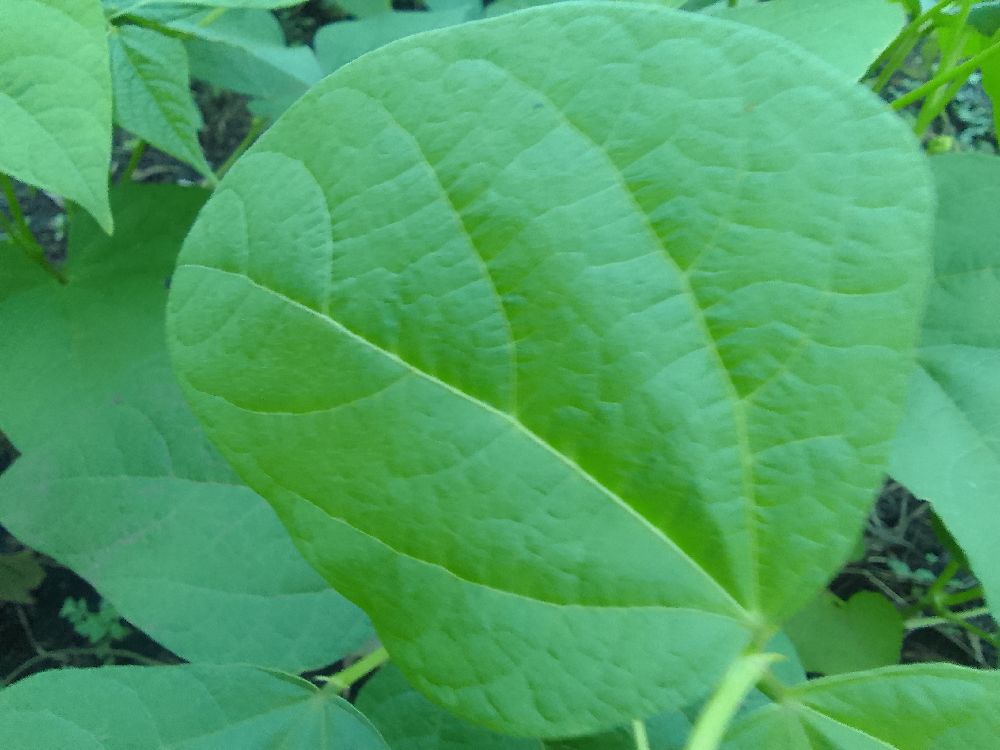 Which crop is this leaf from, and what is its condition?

common bean, healthy
